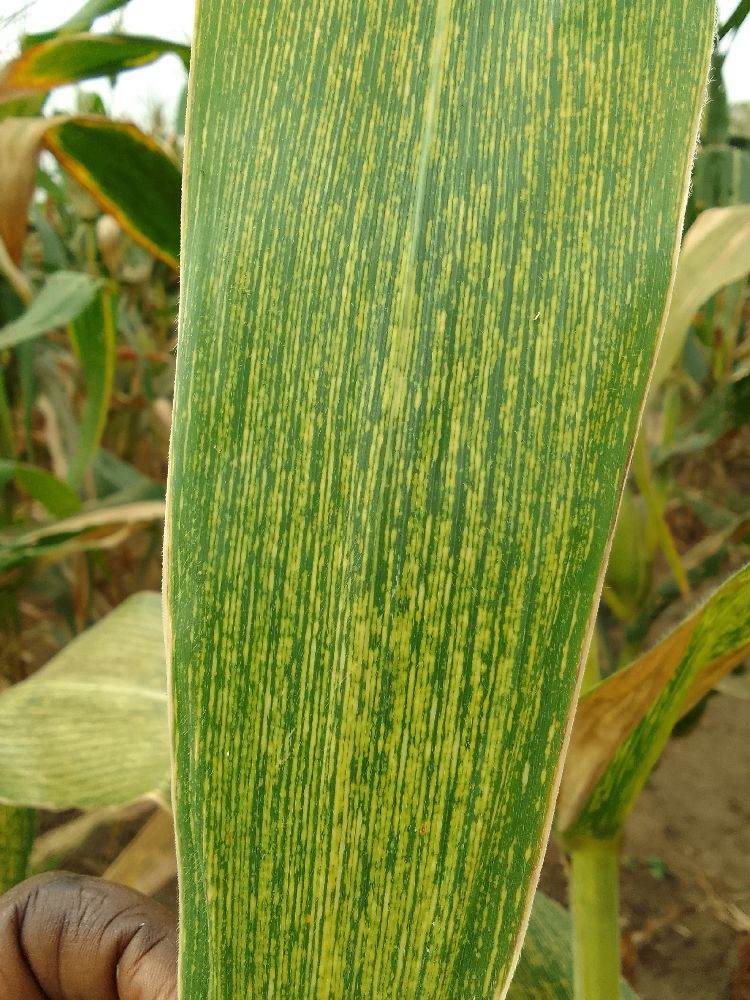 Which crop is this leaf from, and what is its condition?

maize, maize streak virus
